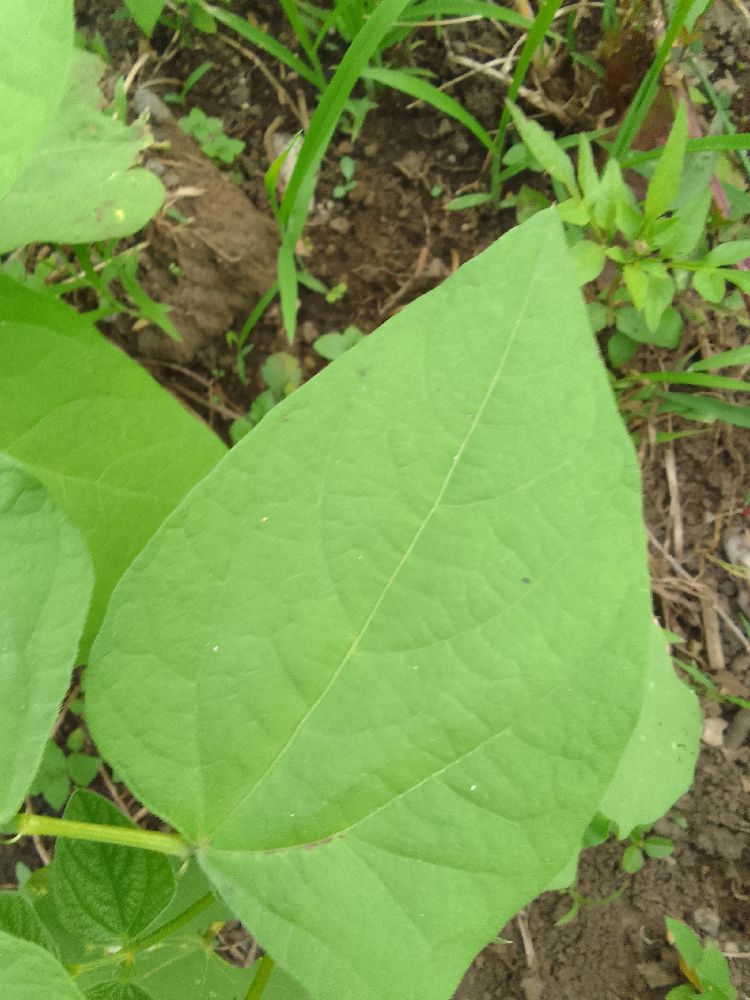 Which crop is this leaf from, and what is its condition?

common bean, healthy
